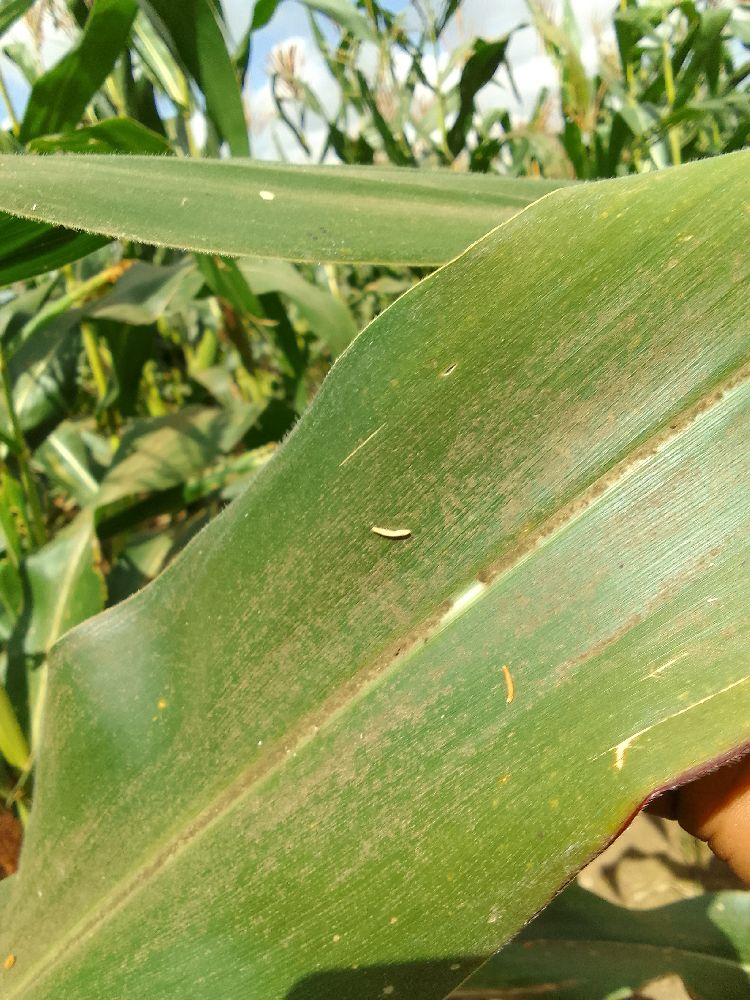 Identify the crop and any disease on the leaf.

maize, healthy
